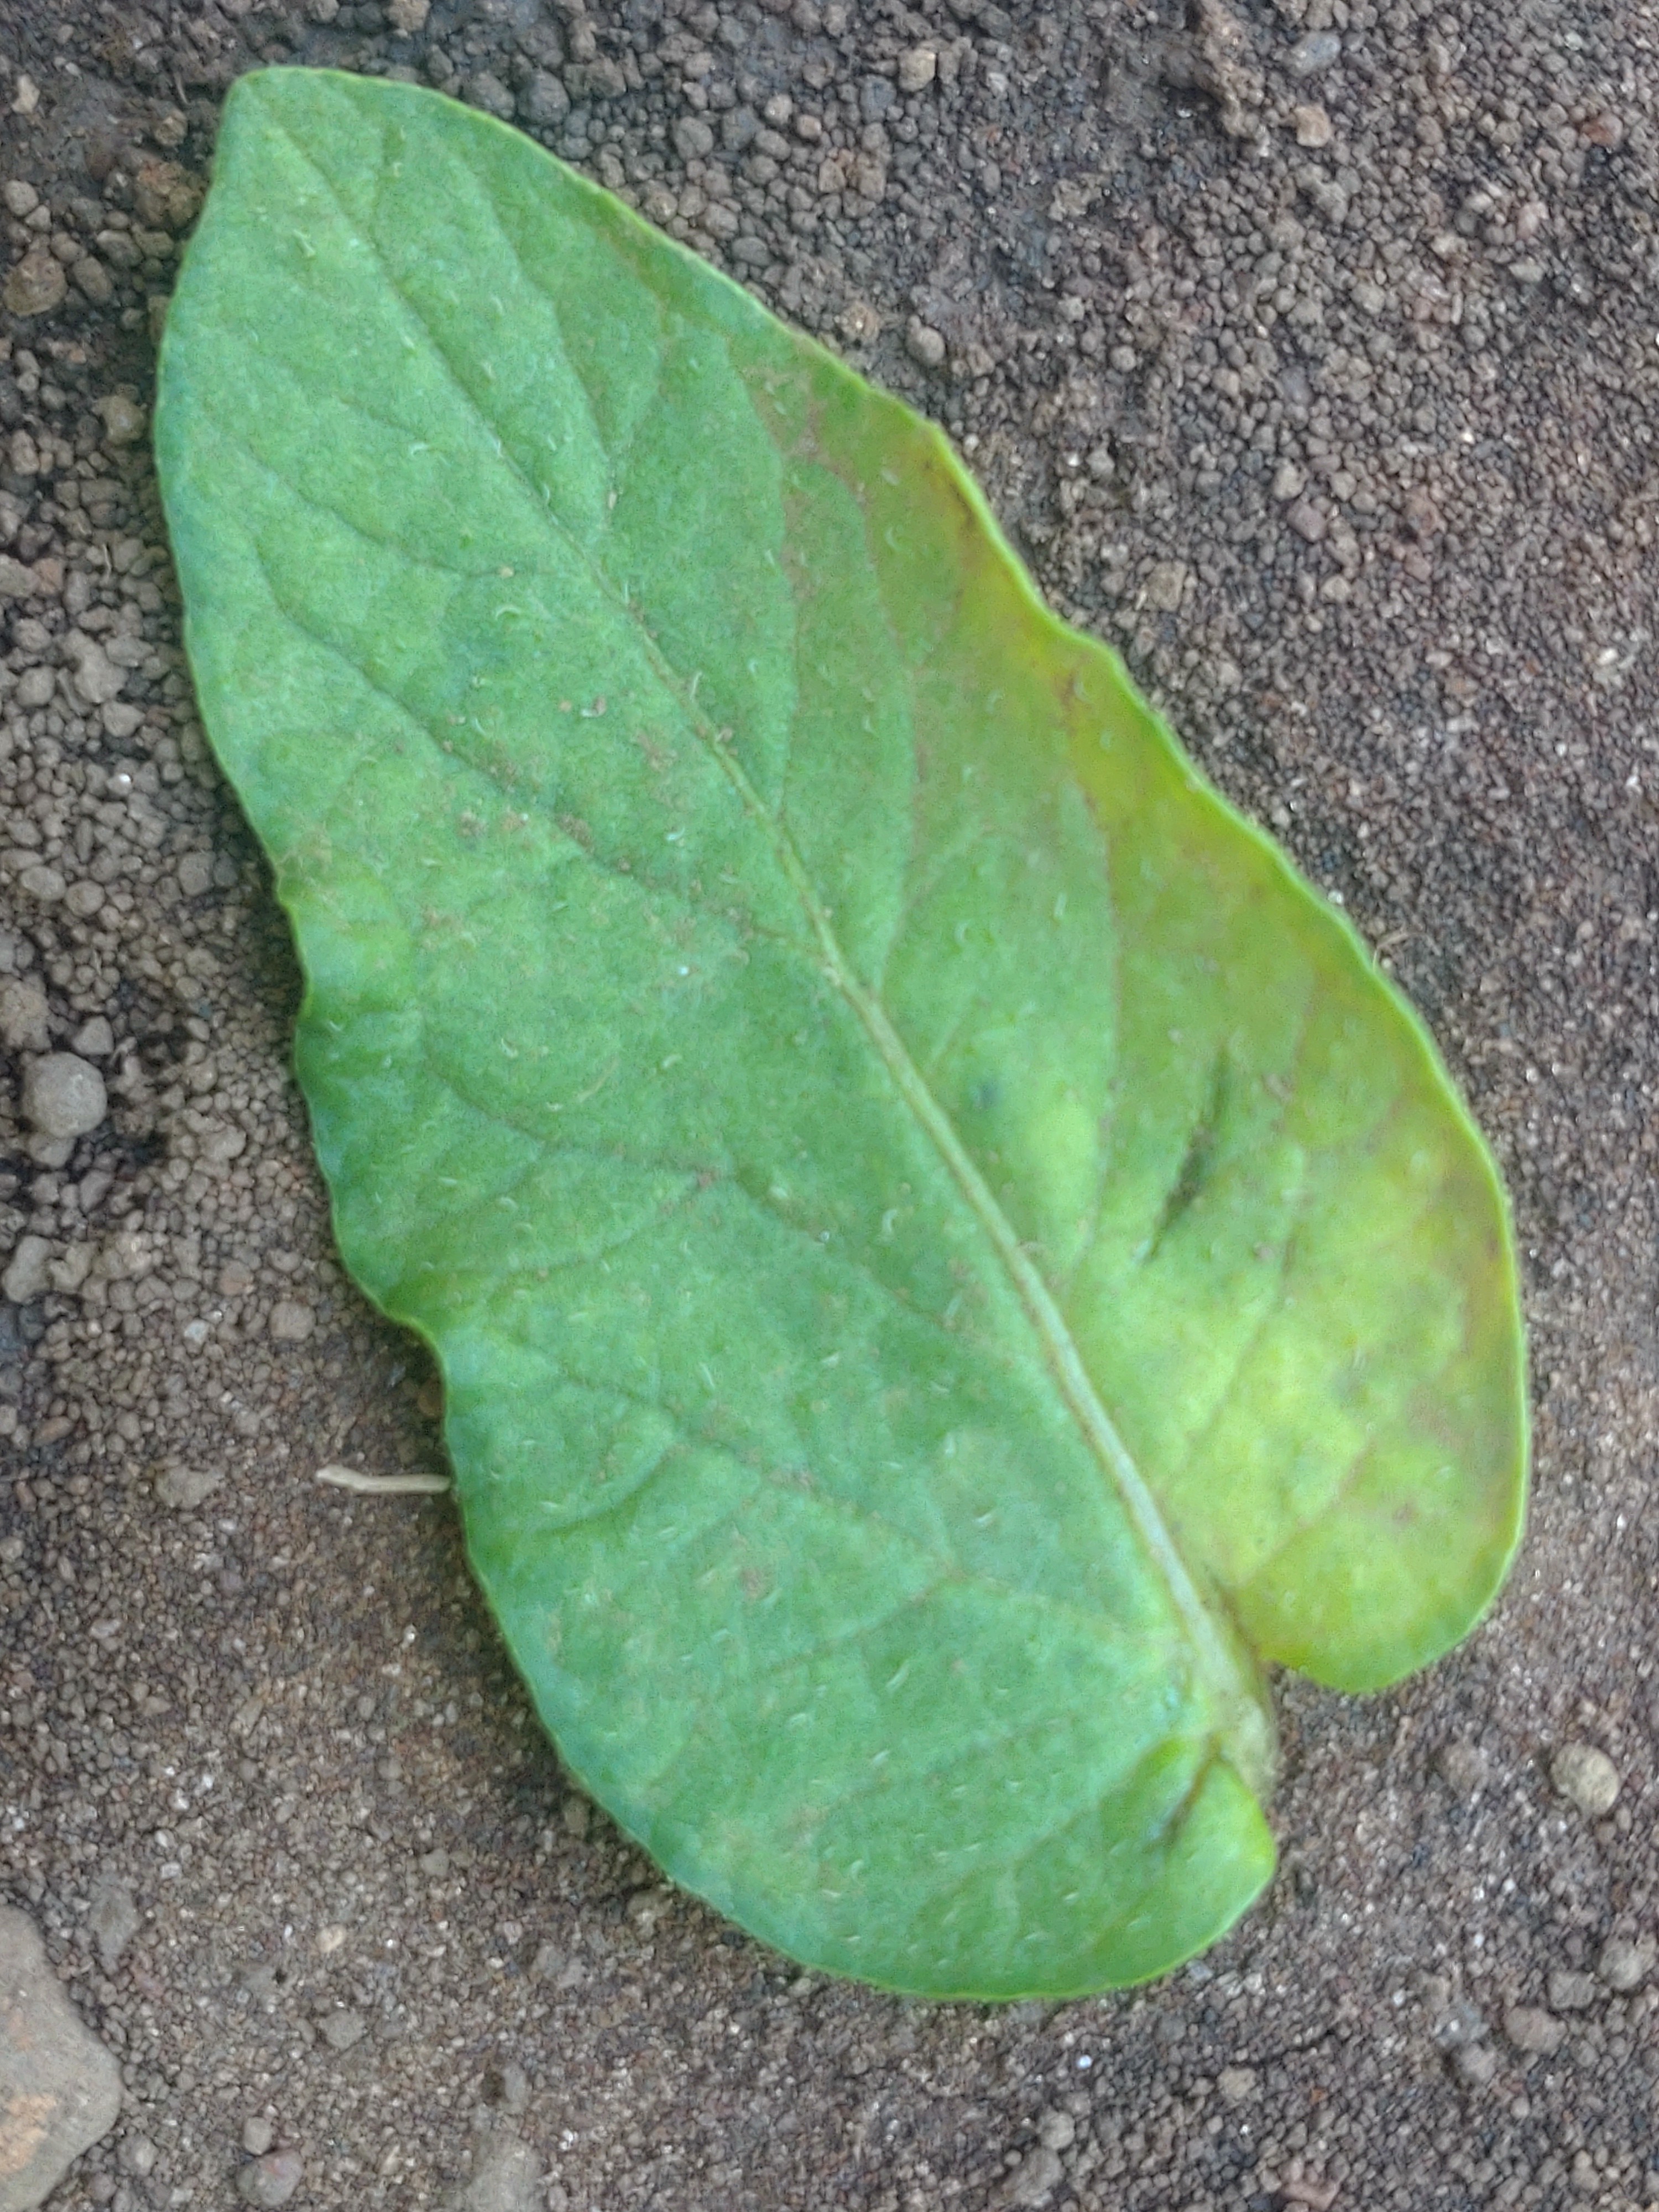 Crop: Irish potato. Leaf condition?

late blight
